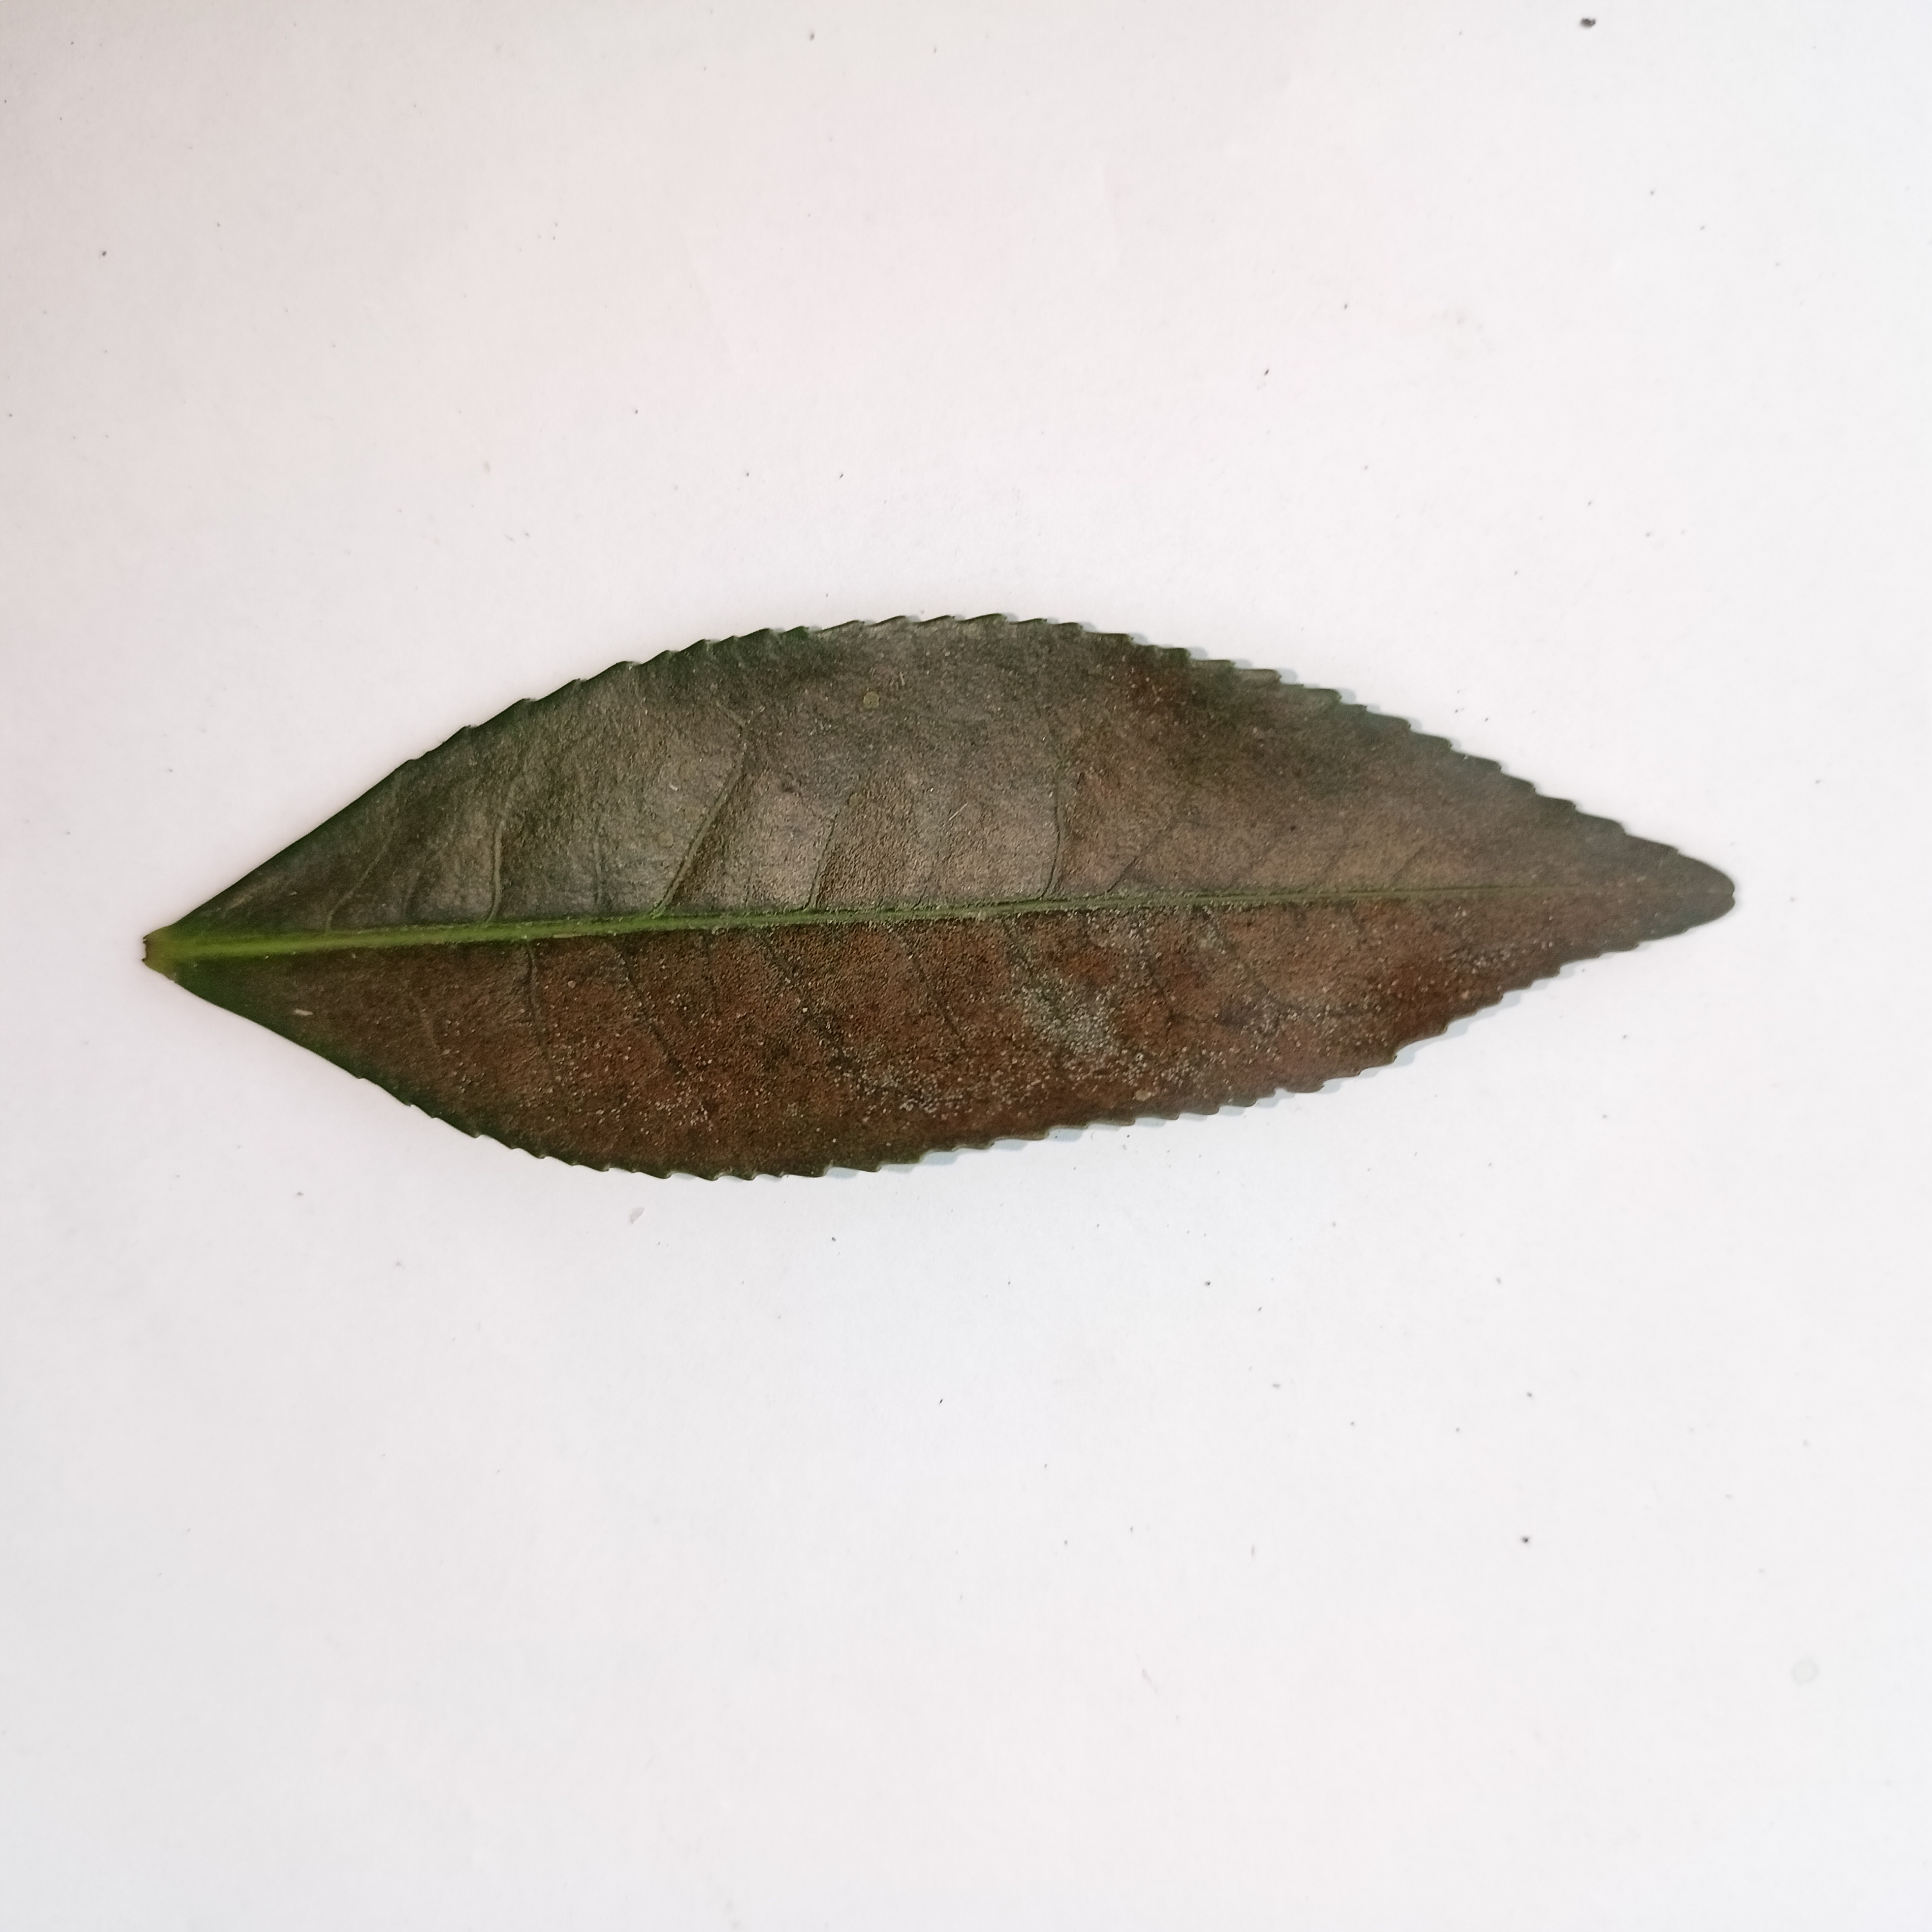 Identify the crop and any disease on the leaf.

tea, red rust
